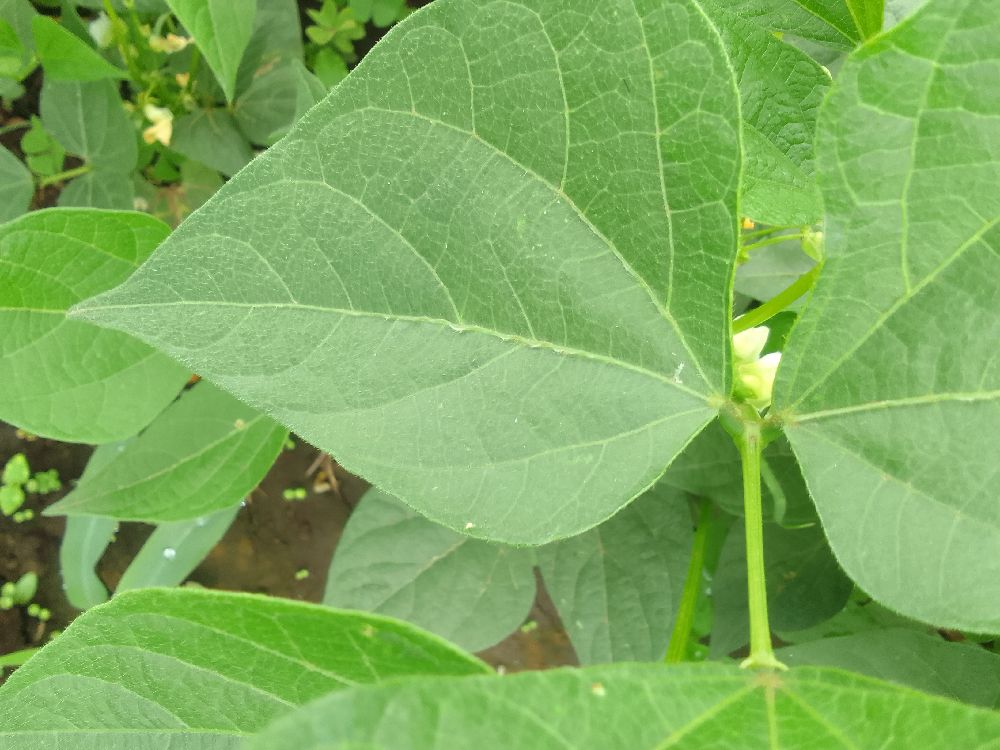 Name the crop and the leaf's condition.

common bean, healthy
